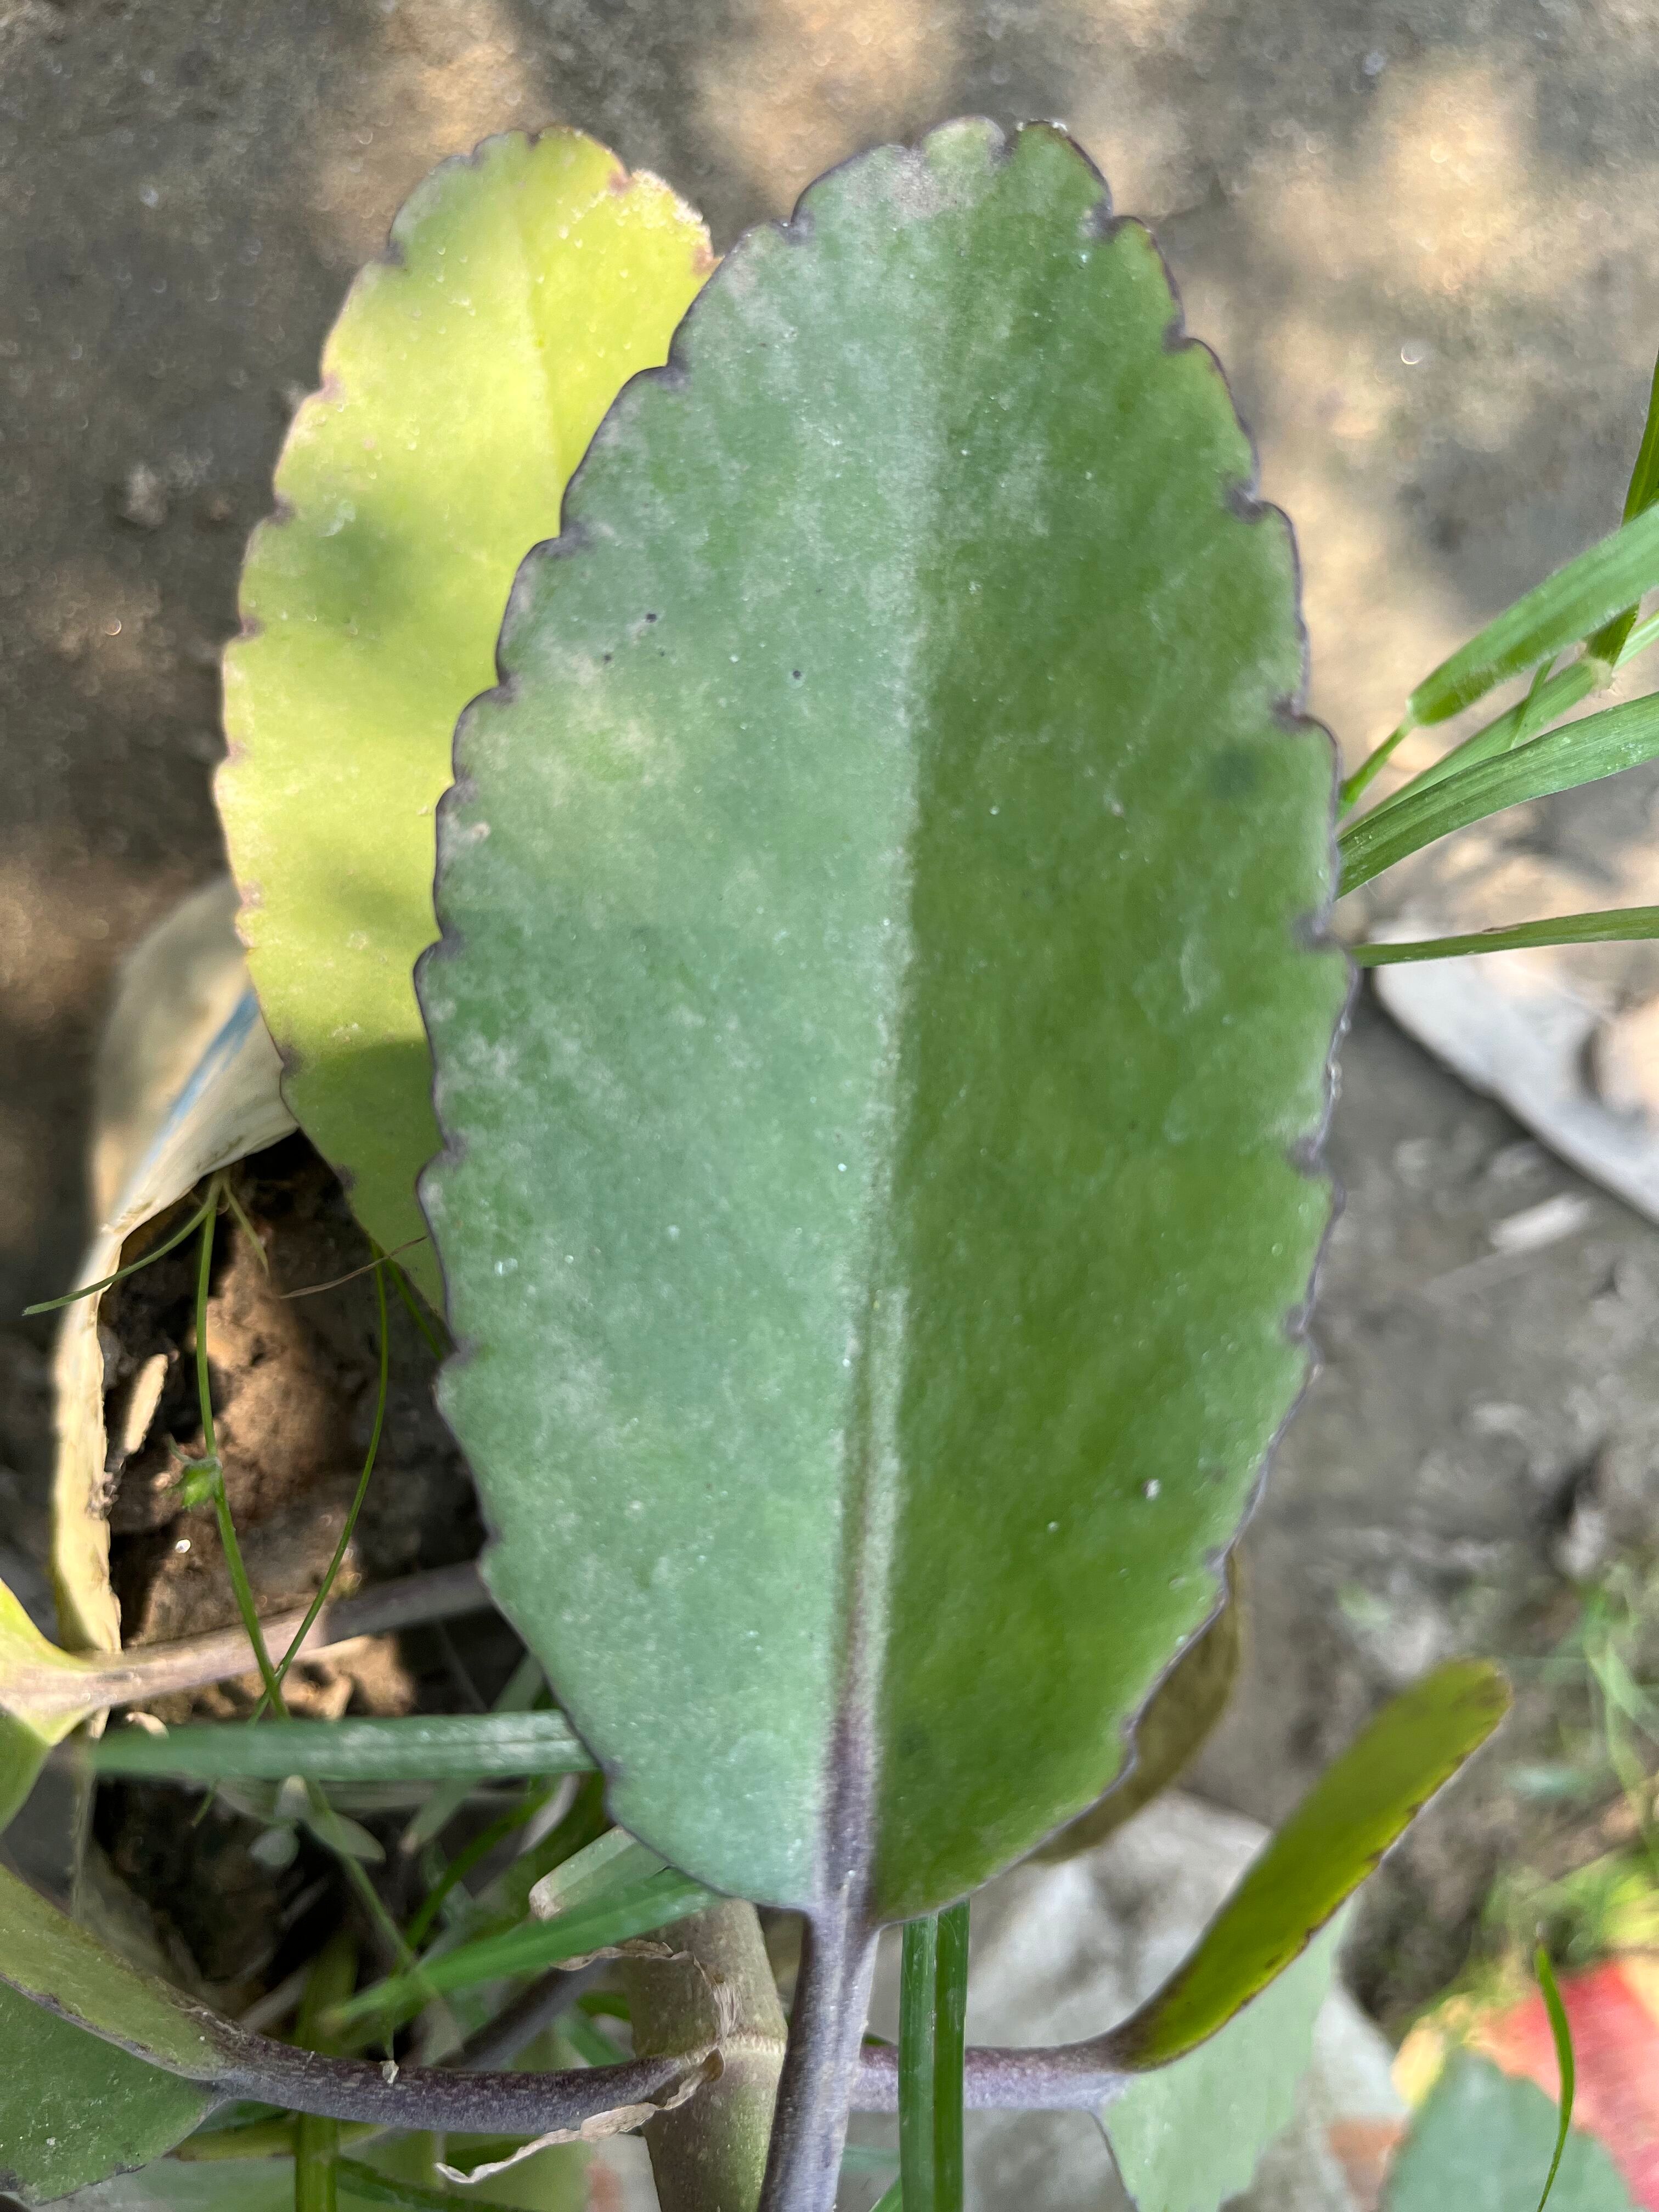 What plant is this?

pathorkuci
